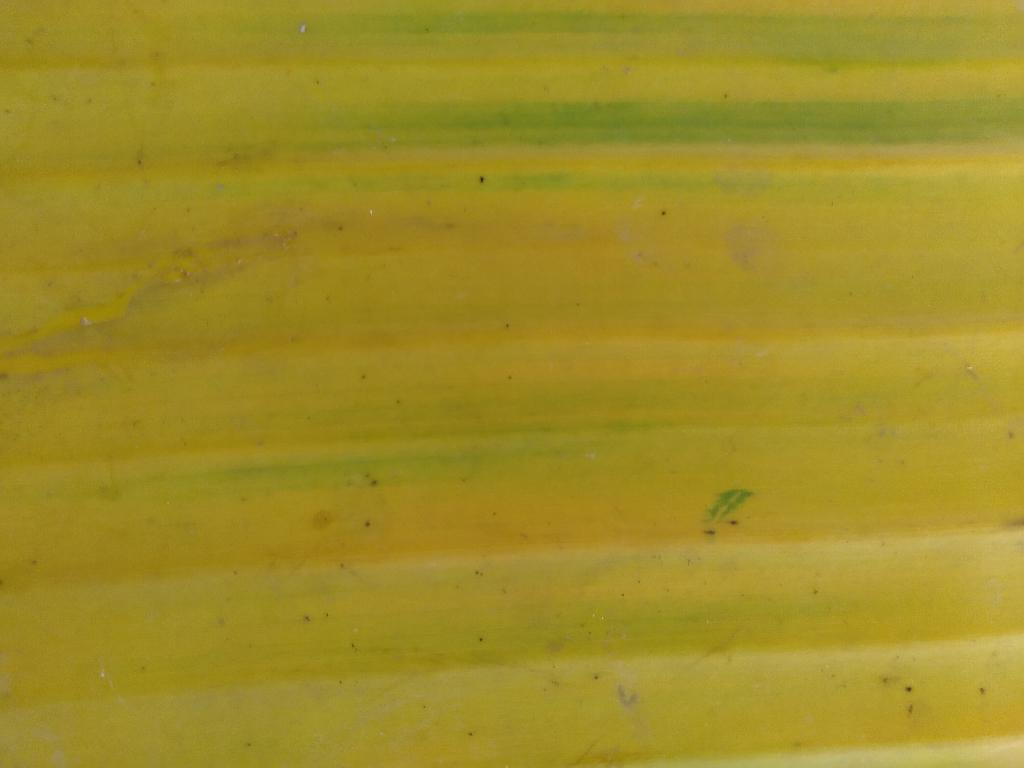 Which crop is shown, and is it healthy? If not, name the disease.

banana, fusarium wilt race 1
